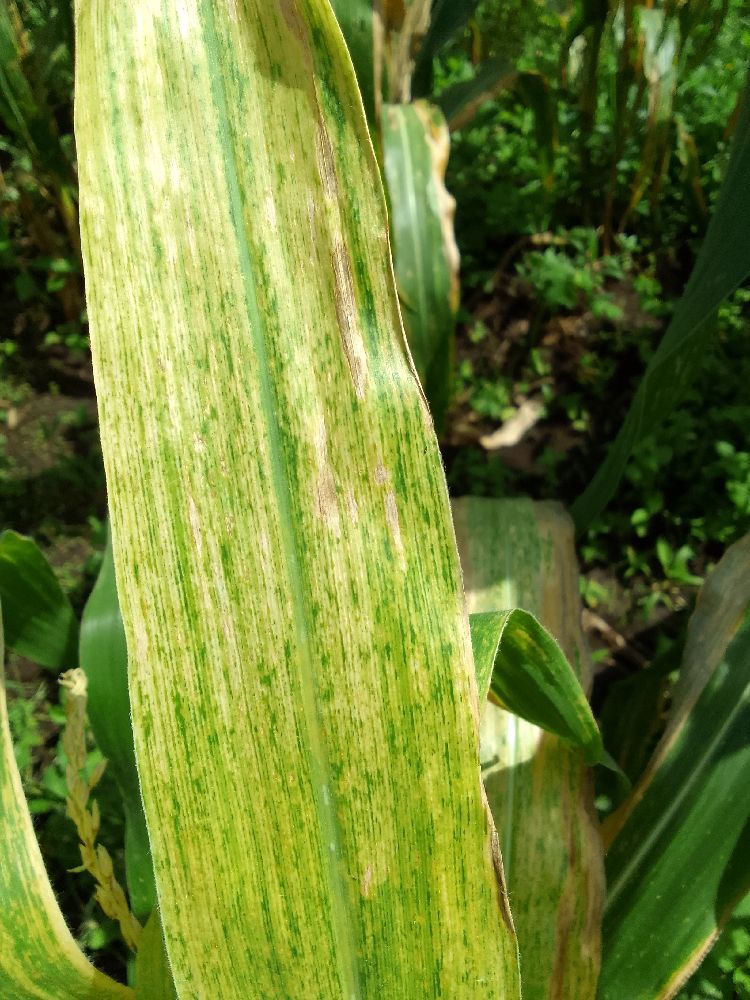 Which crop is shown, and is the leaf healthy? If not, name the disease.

maize, maize lethal necrosis
